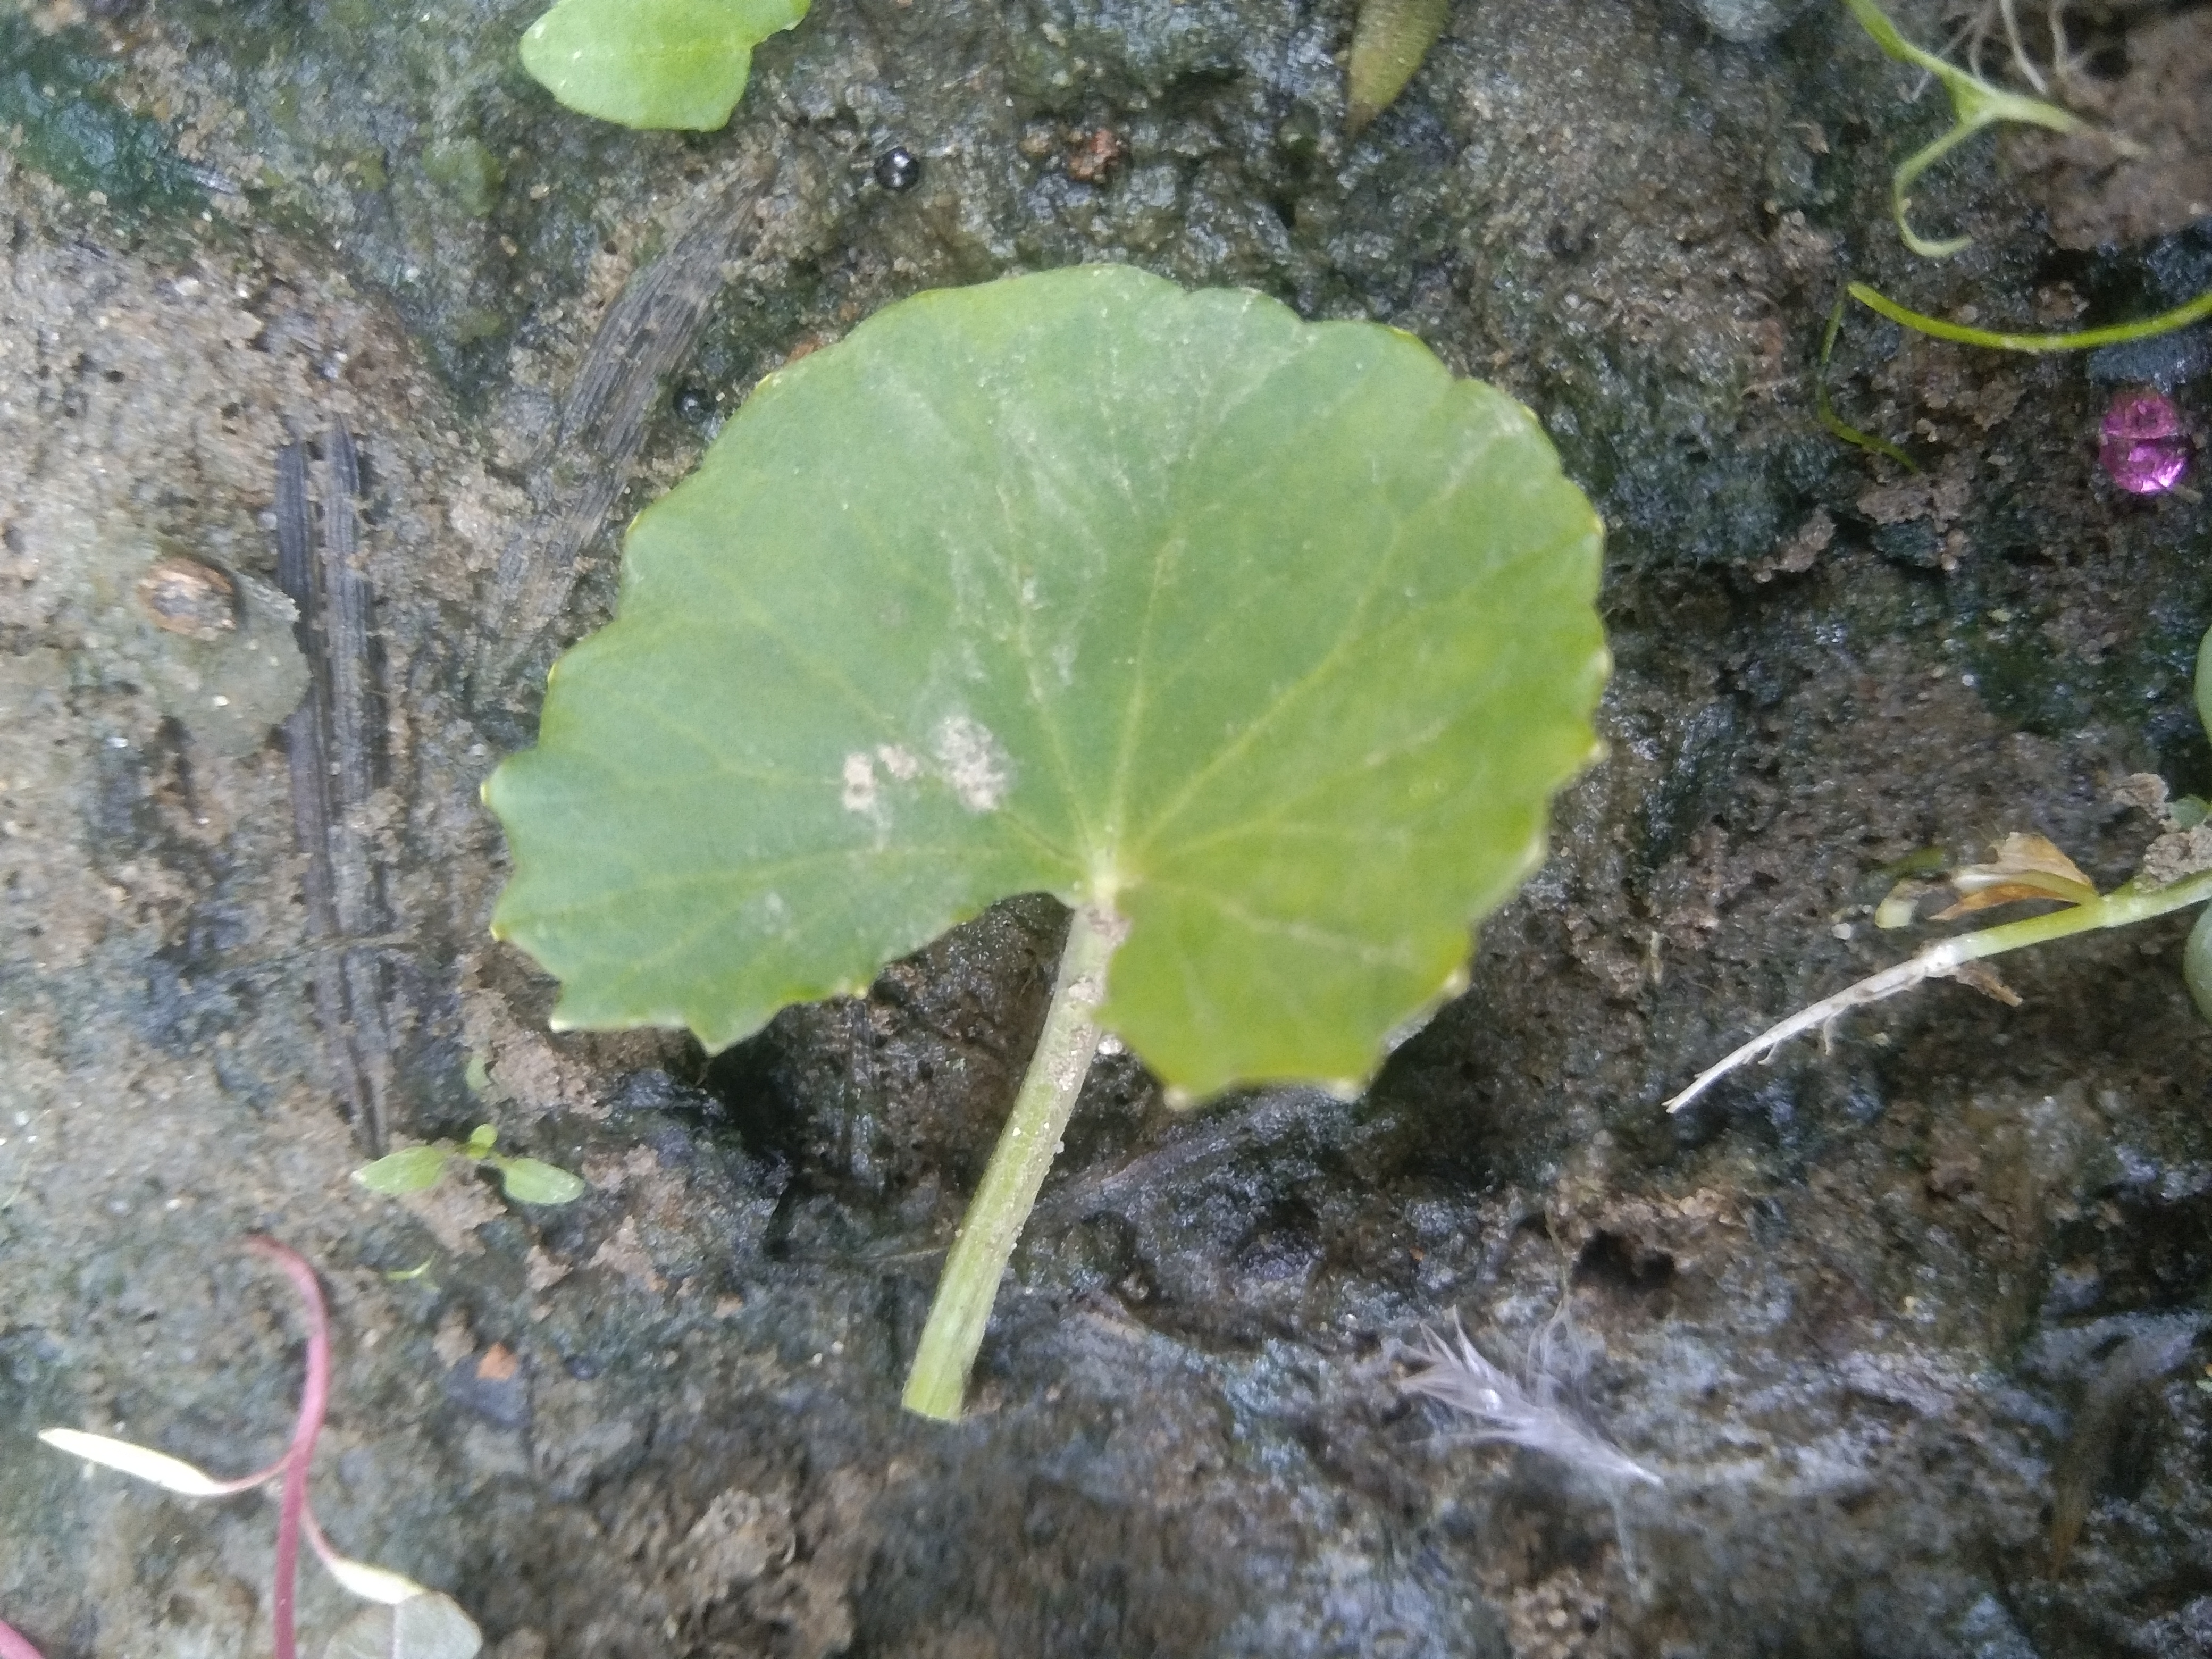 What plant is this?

thankuni
